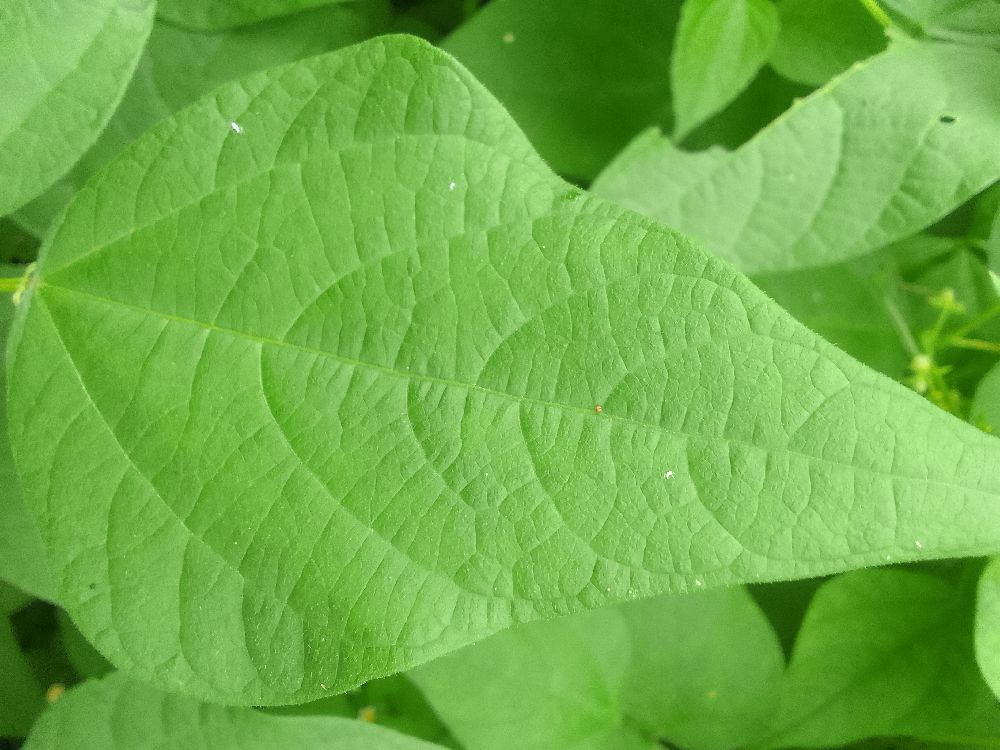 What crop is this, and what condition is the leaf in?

common bean, healthy
